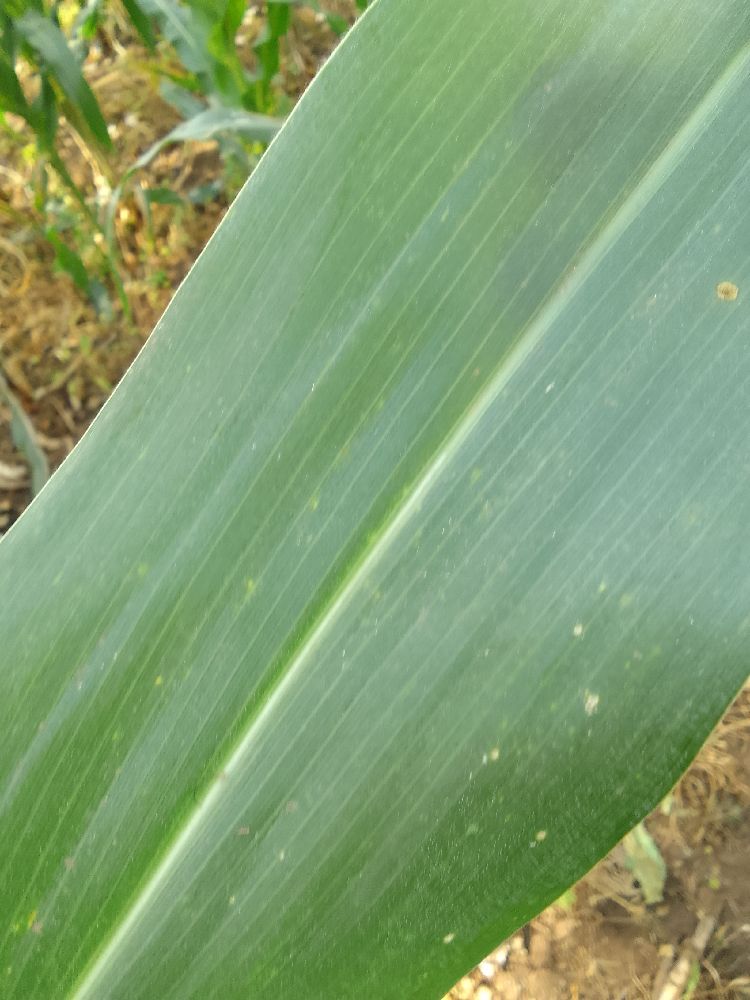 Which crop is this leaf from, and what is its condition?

maize, healthy
